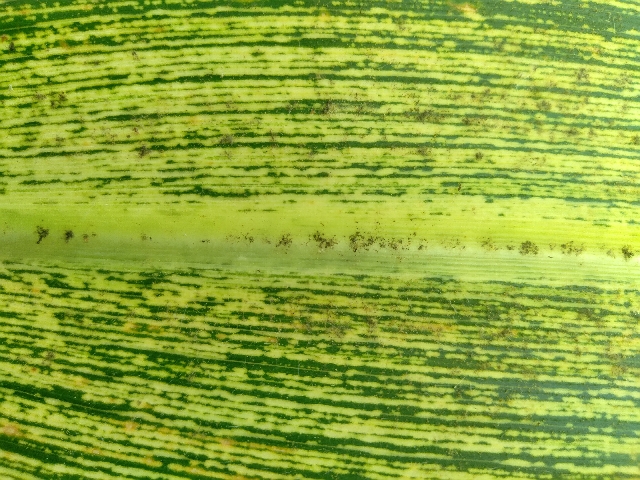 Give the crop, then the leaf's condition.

maize, maize streak virus
